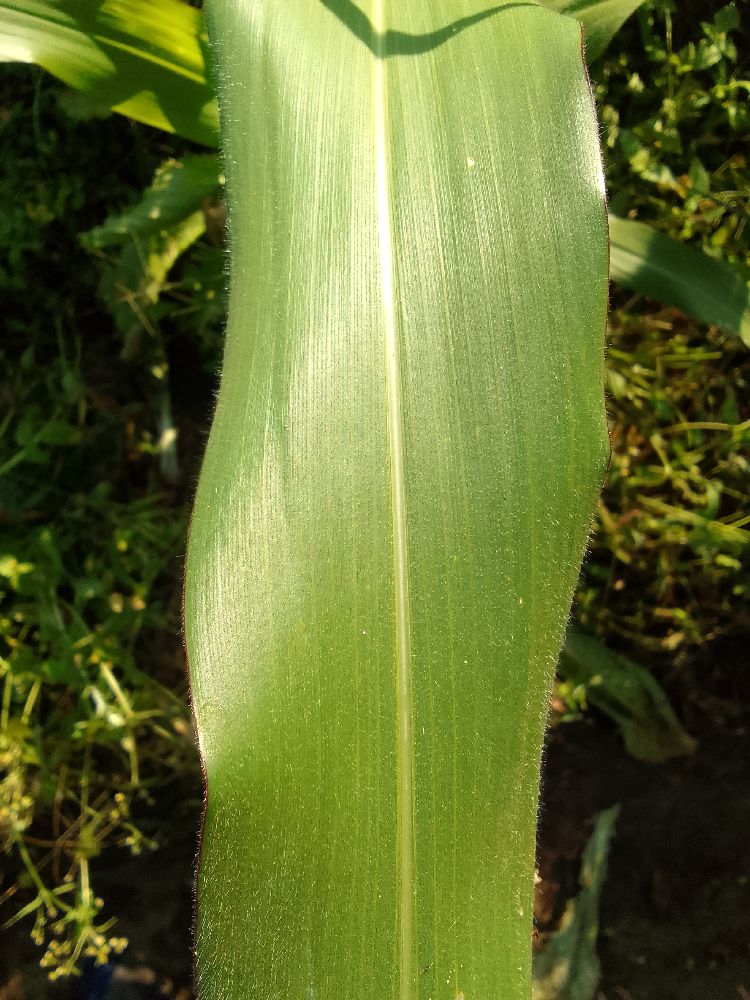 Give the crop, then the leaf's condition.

maize, healthy
